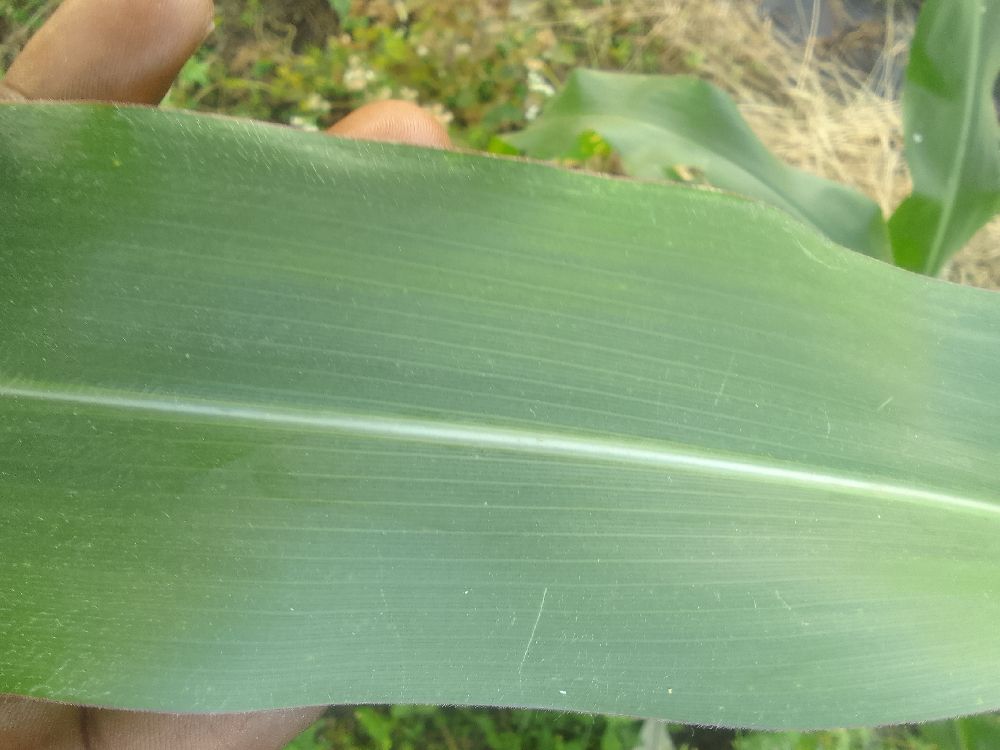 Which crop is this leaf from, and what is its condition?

maize, healthy
